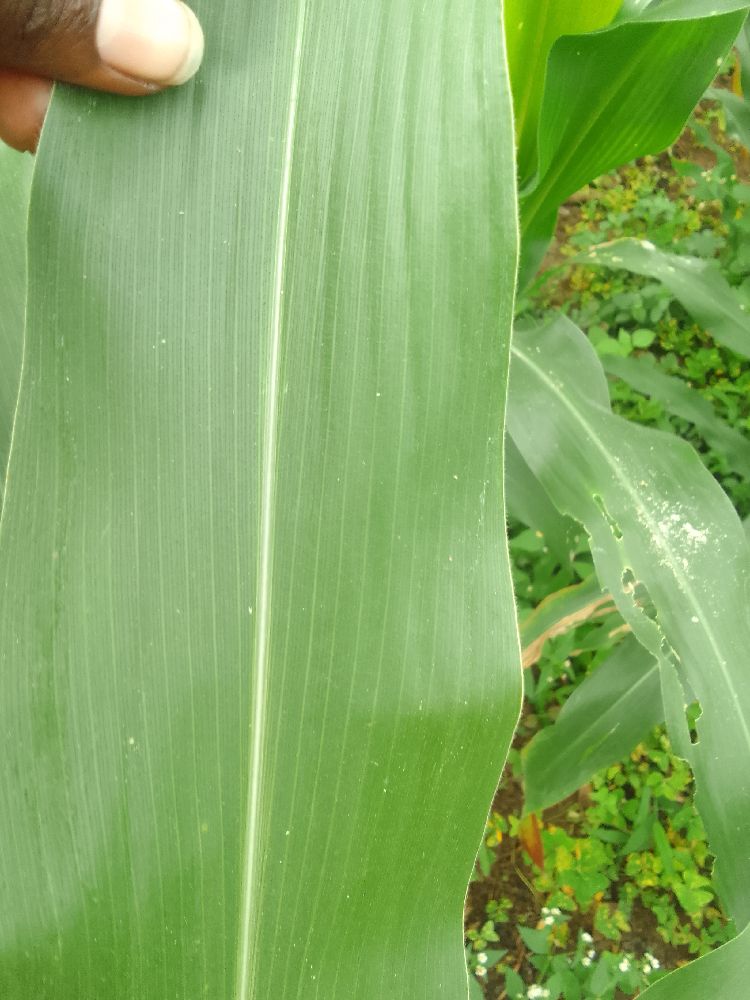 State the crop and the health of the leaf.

maize, healthy
